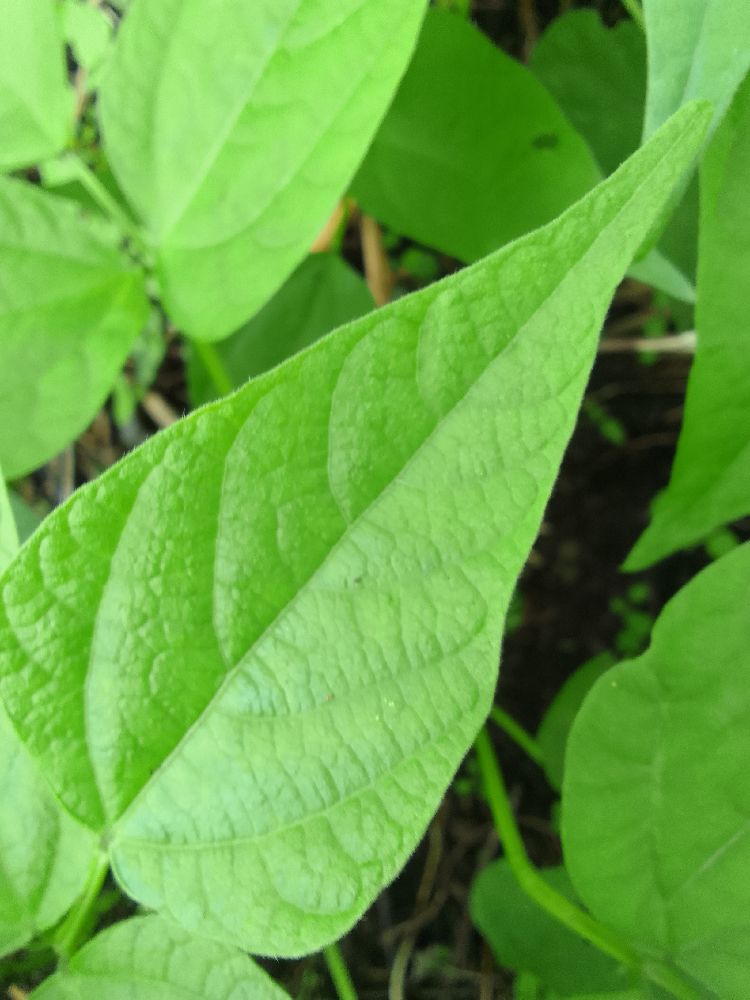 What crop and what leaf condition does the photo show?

common bean, healthy
